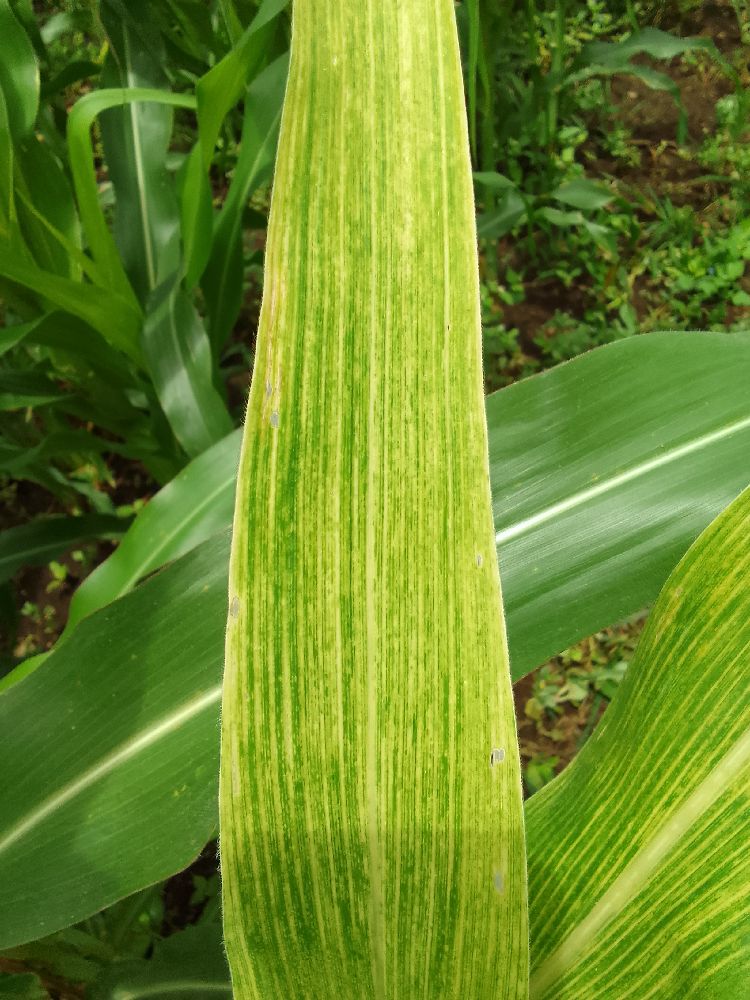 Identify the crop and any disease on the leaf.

maize, maize lethal necrosis
